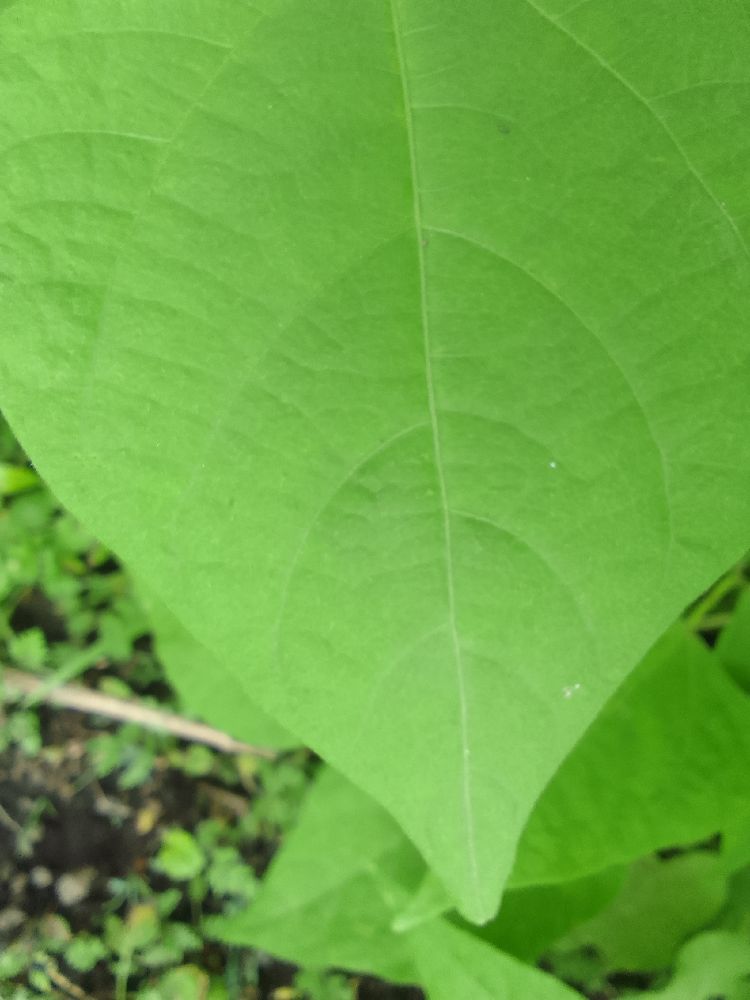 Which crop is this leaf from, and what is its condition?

common bean, healthy
